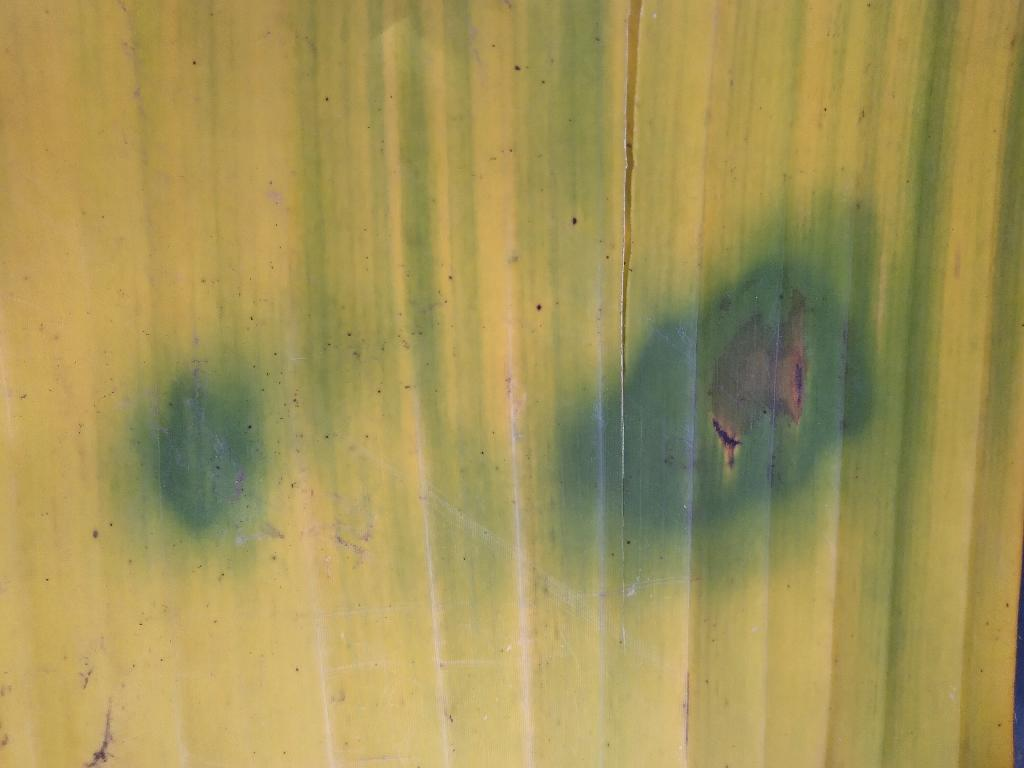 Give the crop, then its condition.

banana, fusarium wilt race 1
